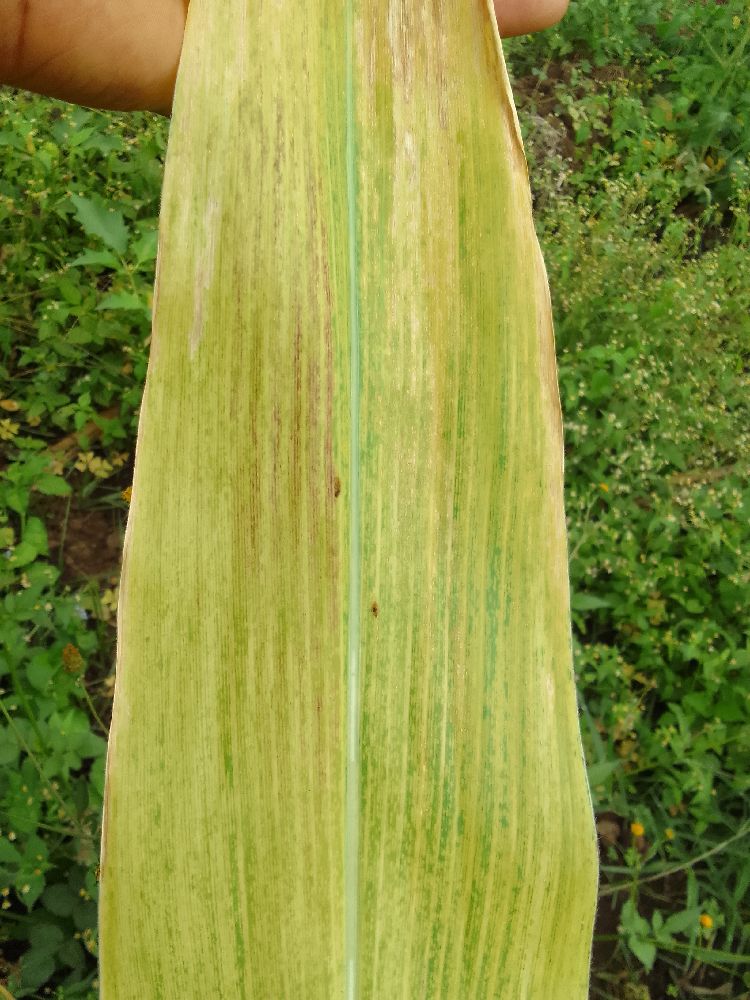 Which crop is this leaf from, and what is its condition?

maize, maize lethal necrosis
